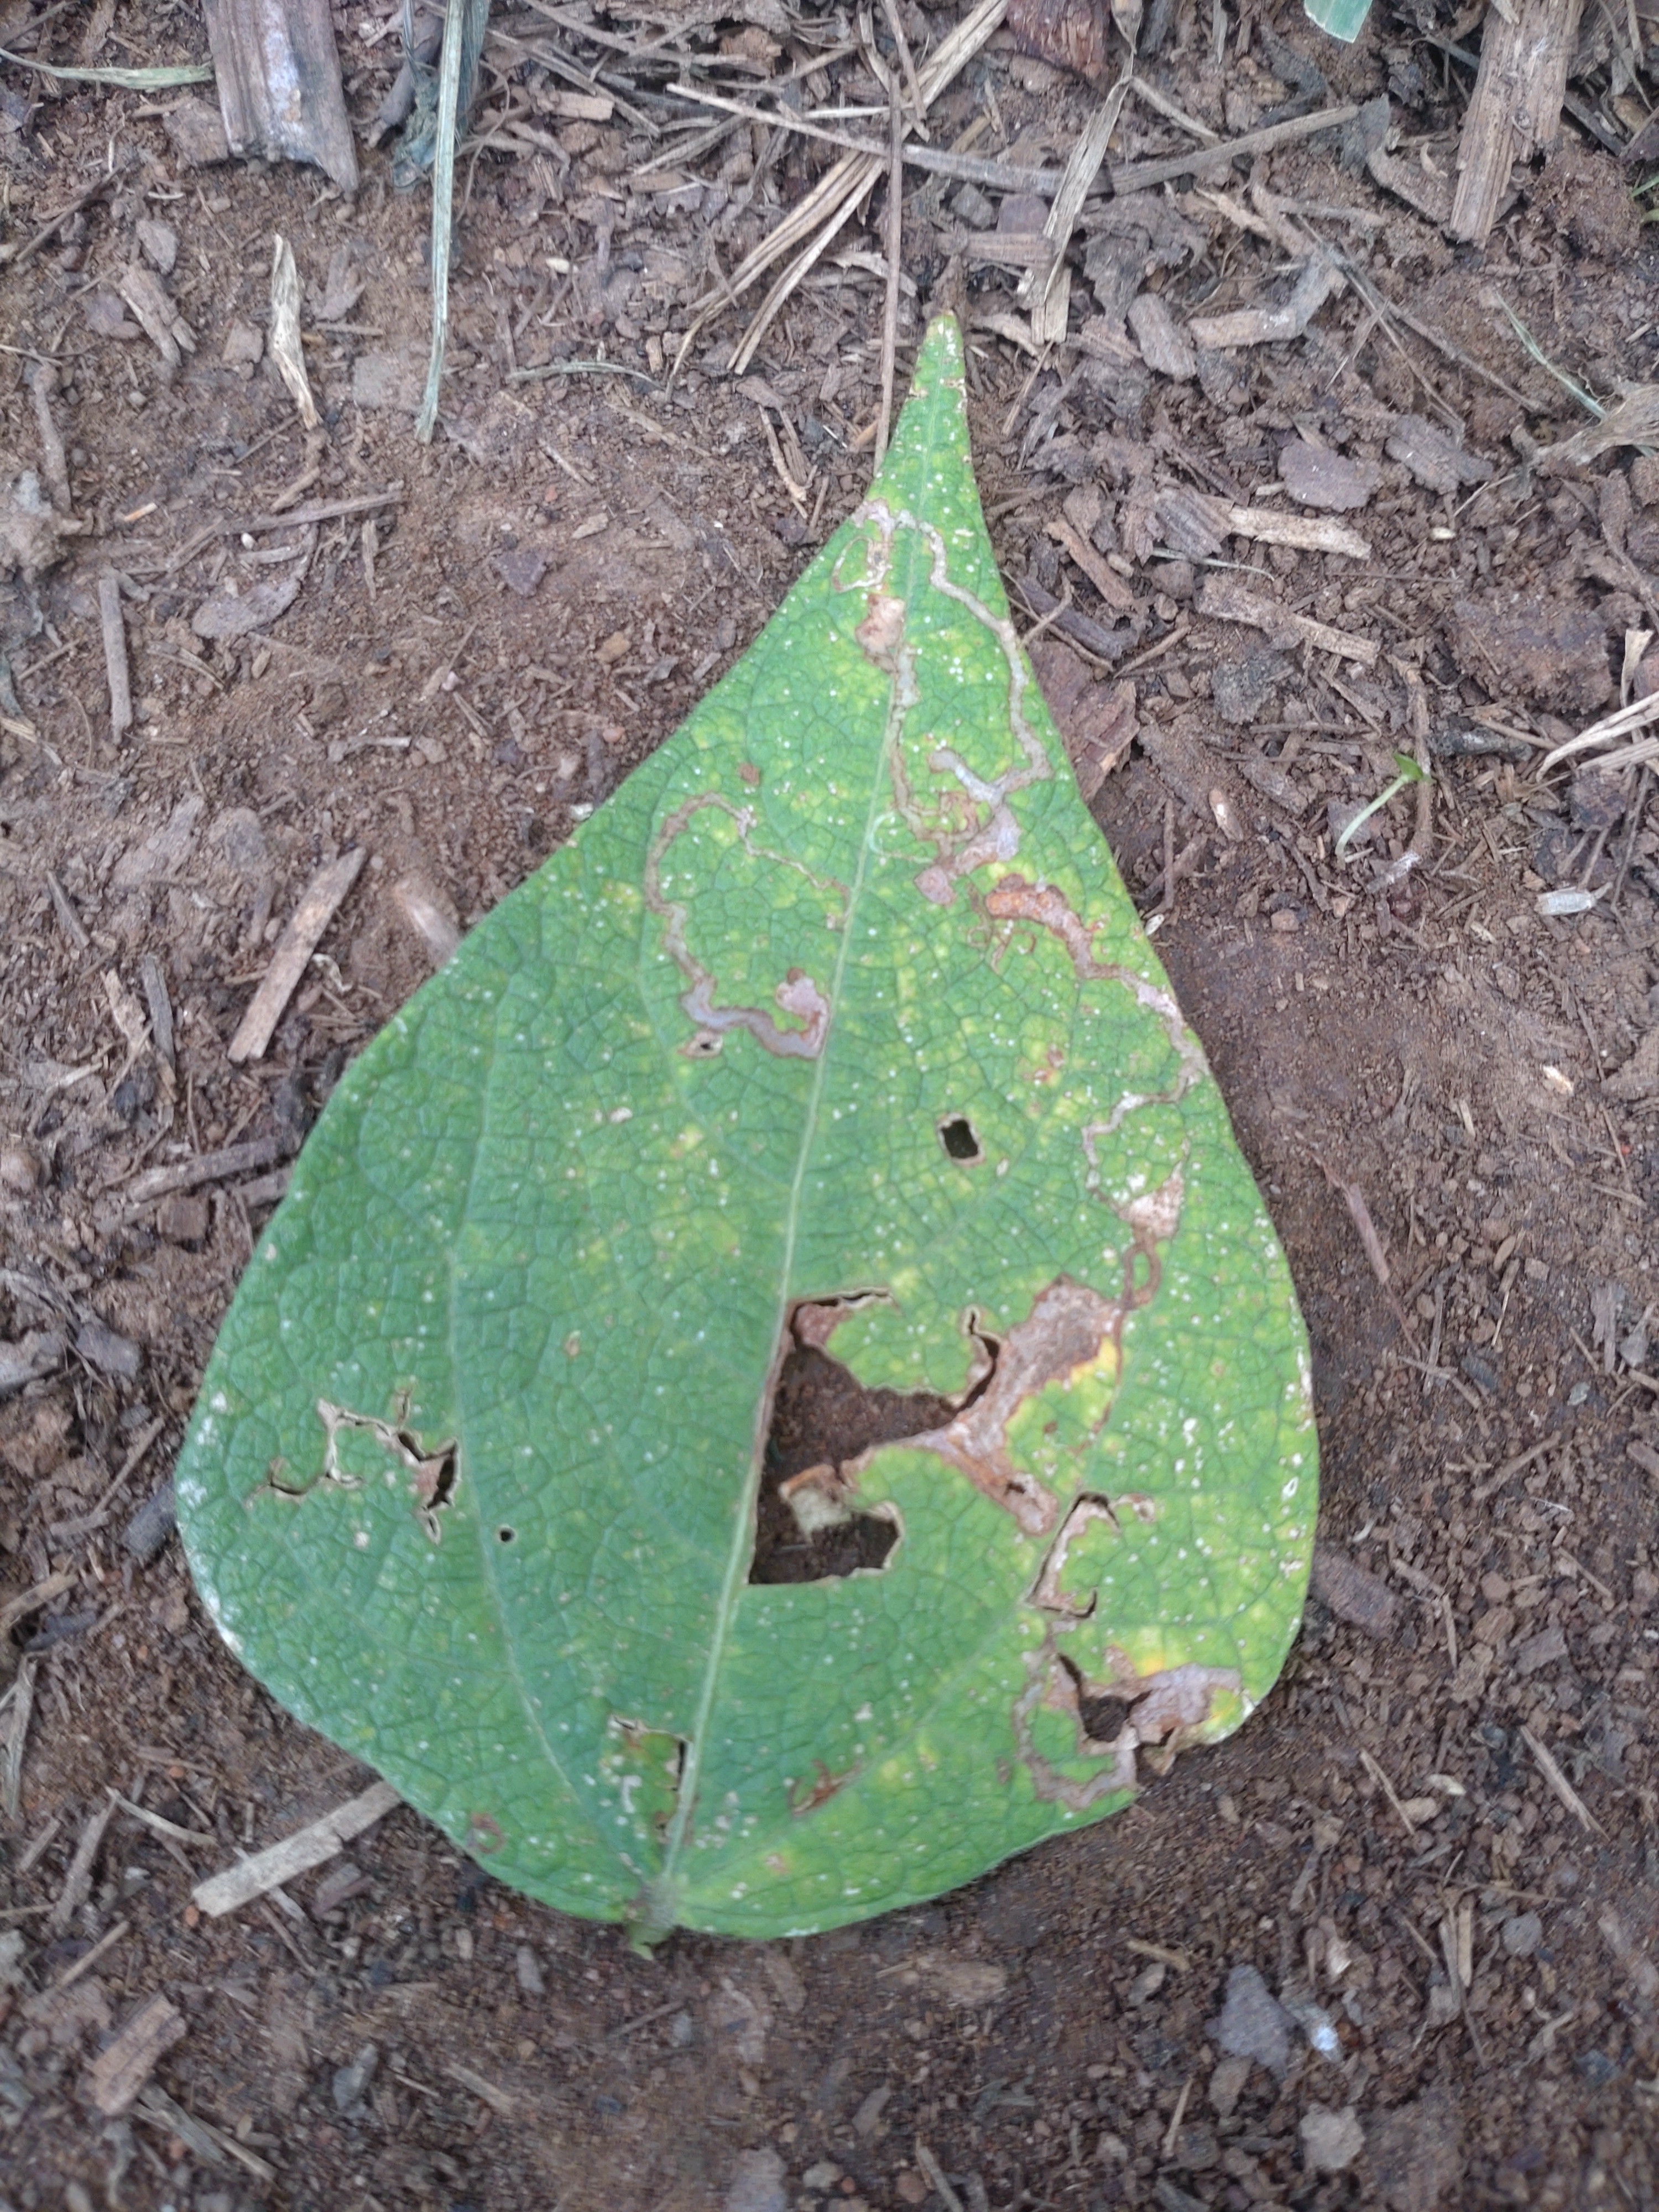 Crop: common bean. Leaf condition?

anthracnose
